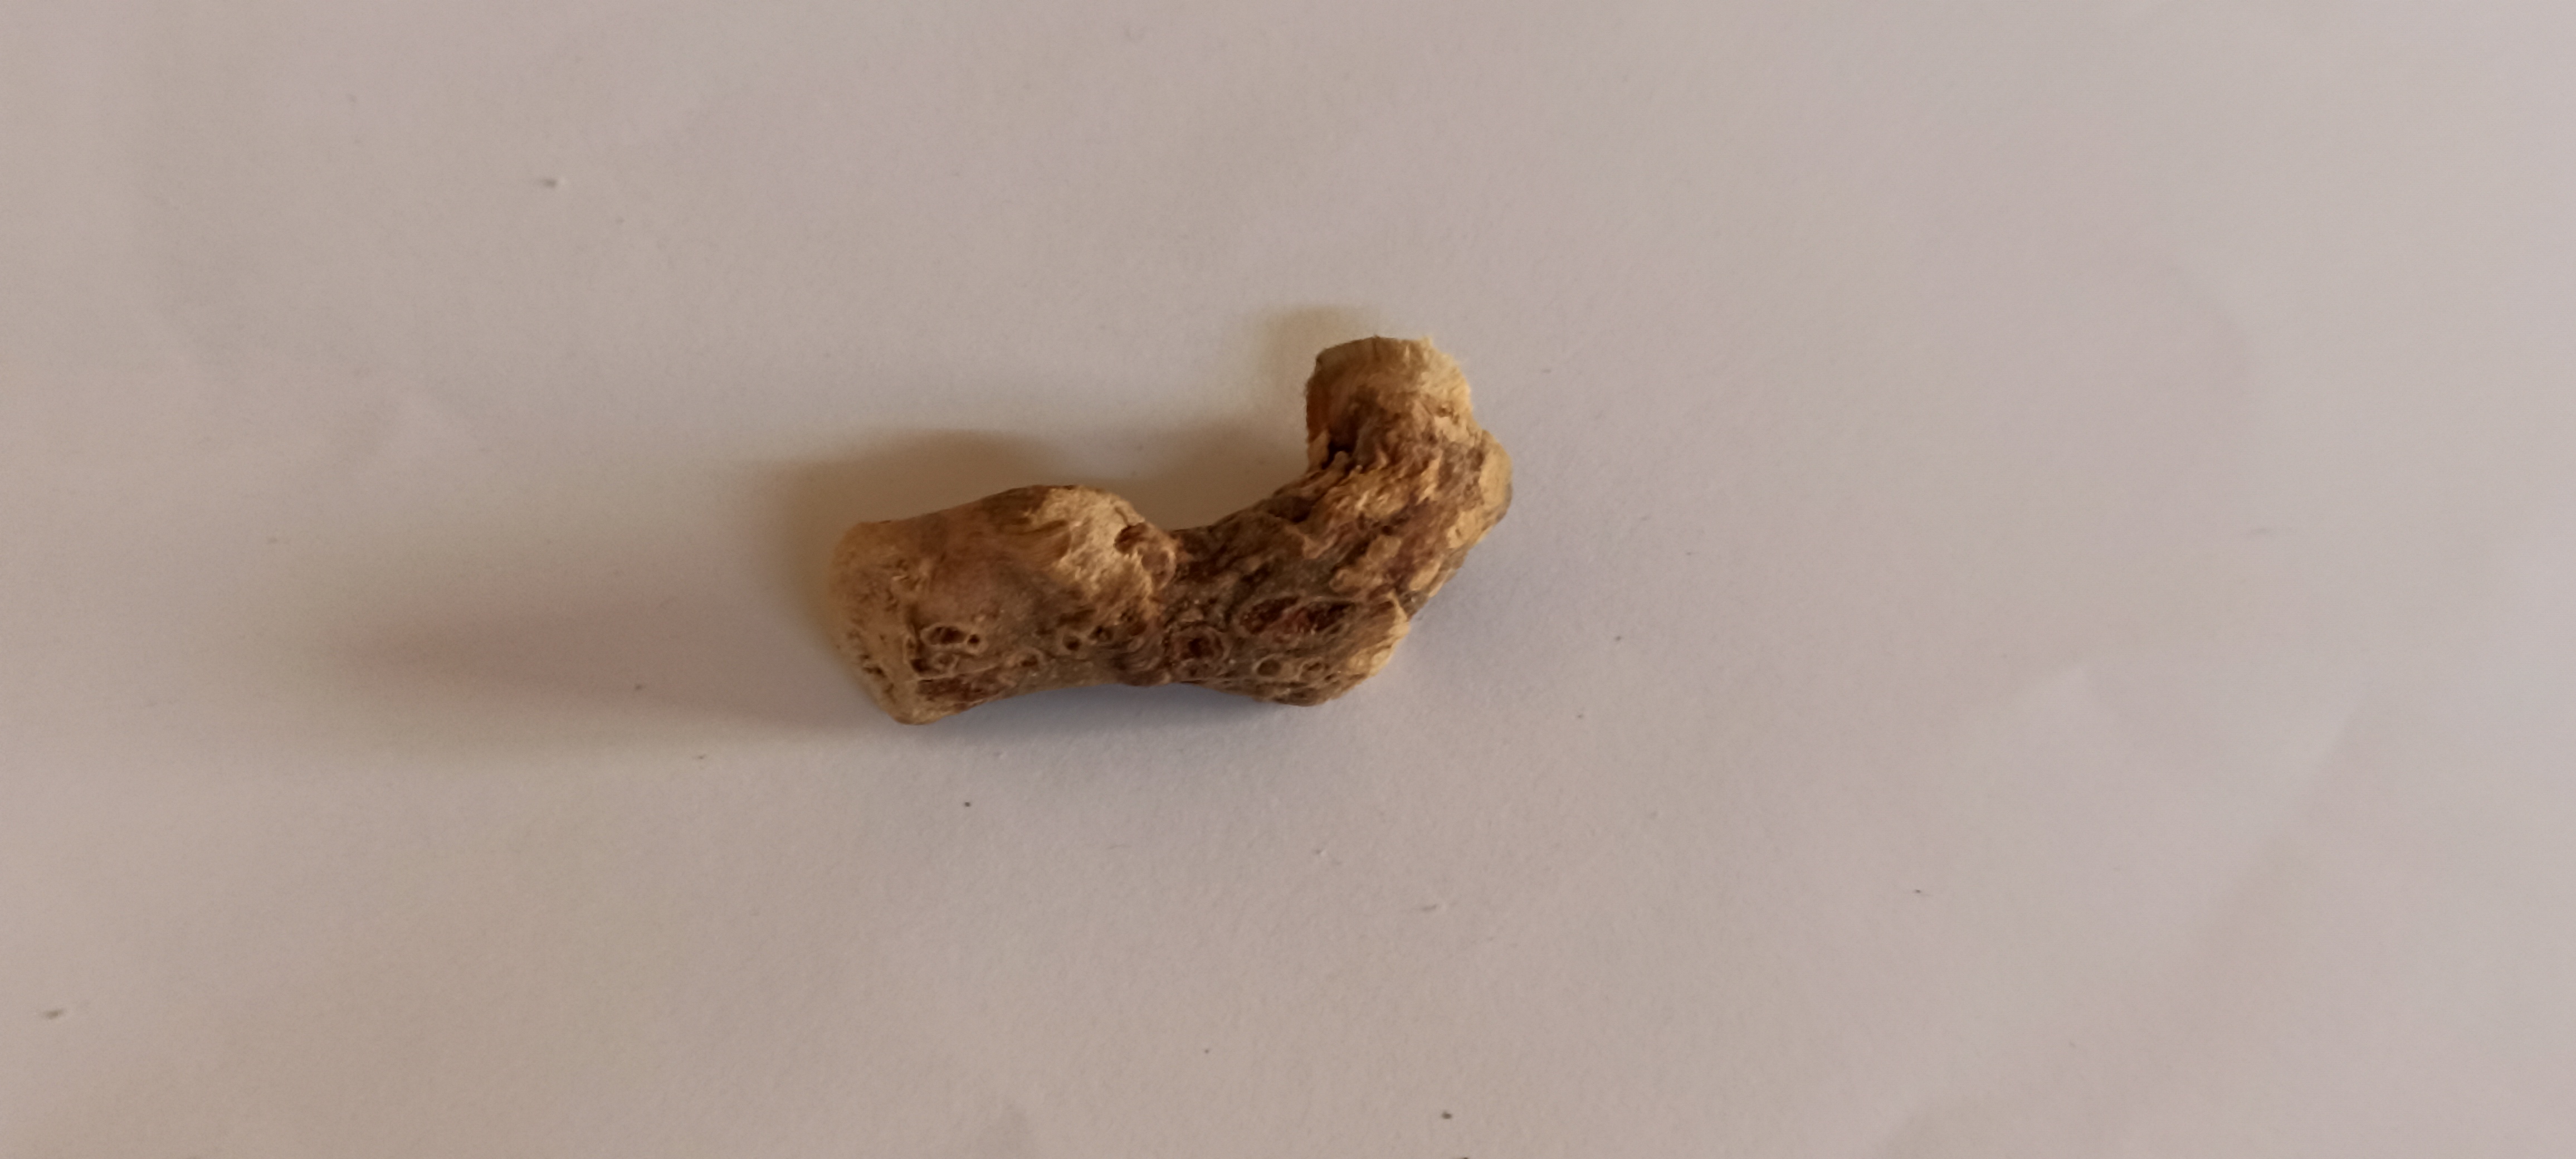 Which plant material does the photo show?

vekhand
